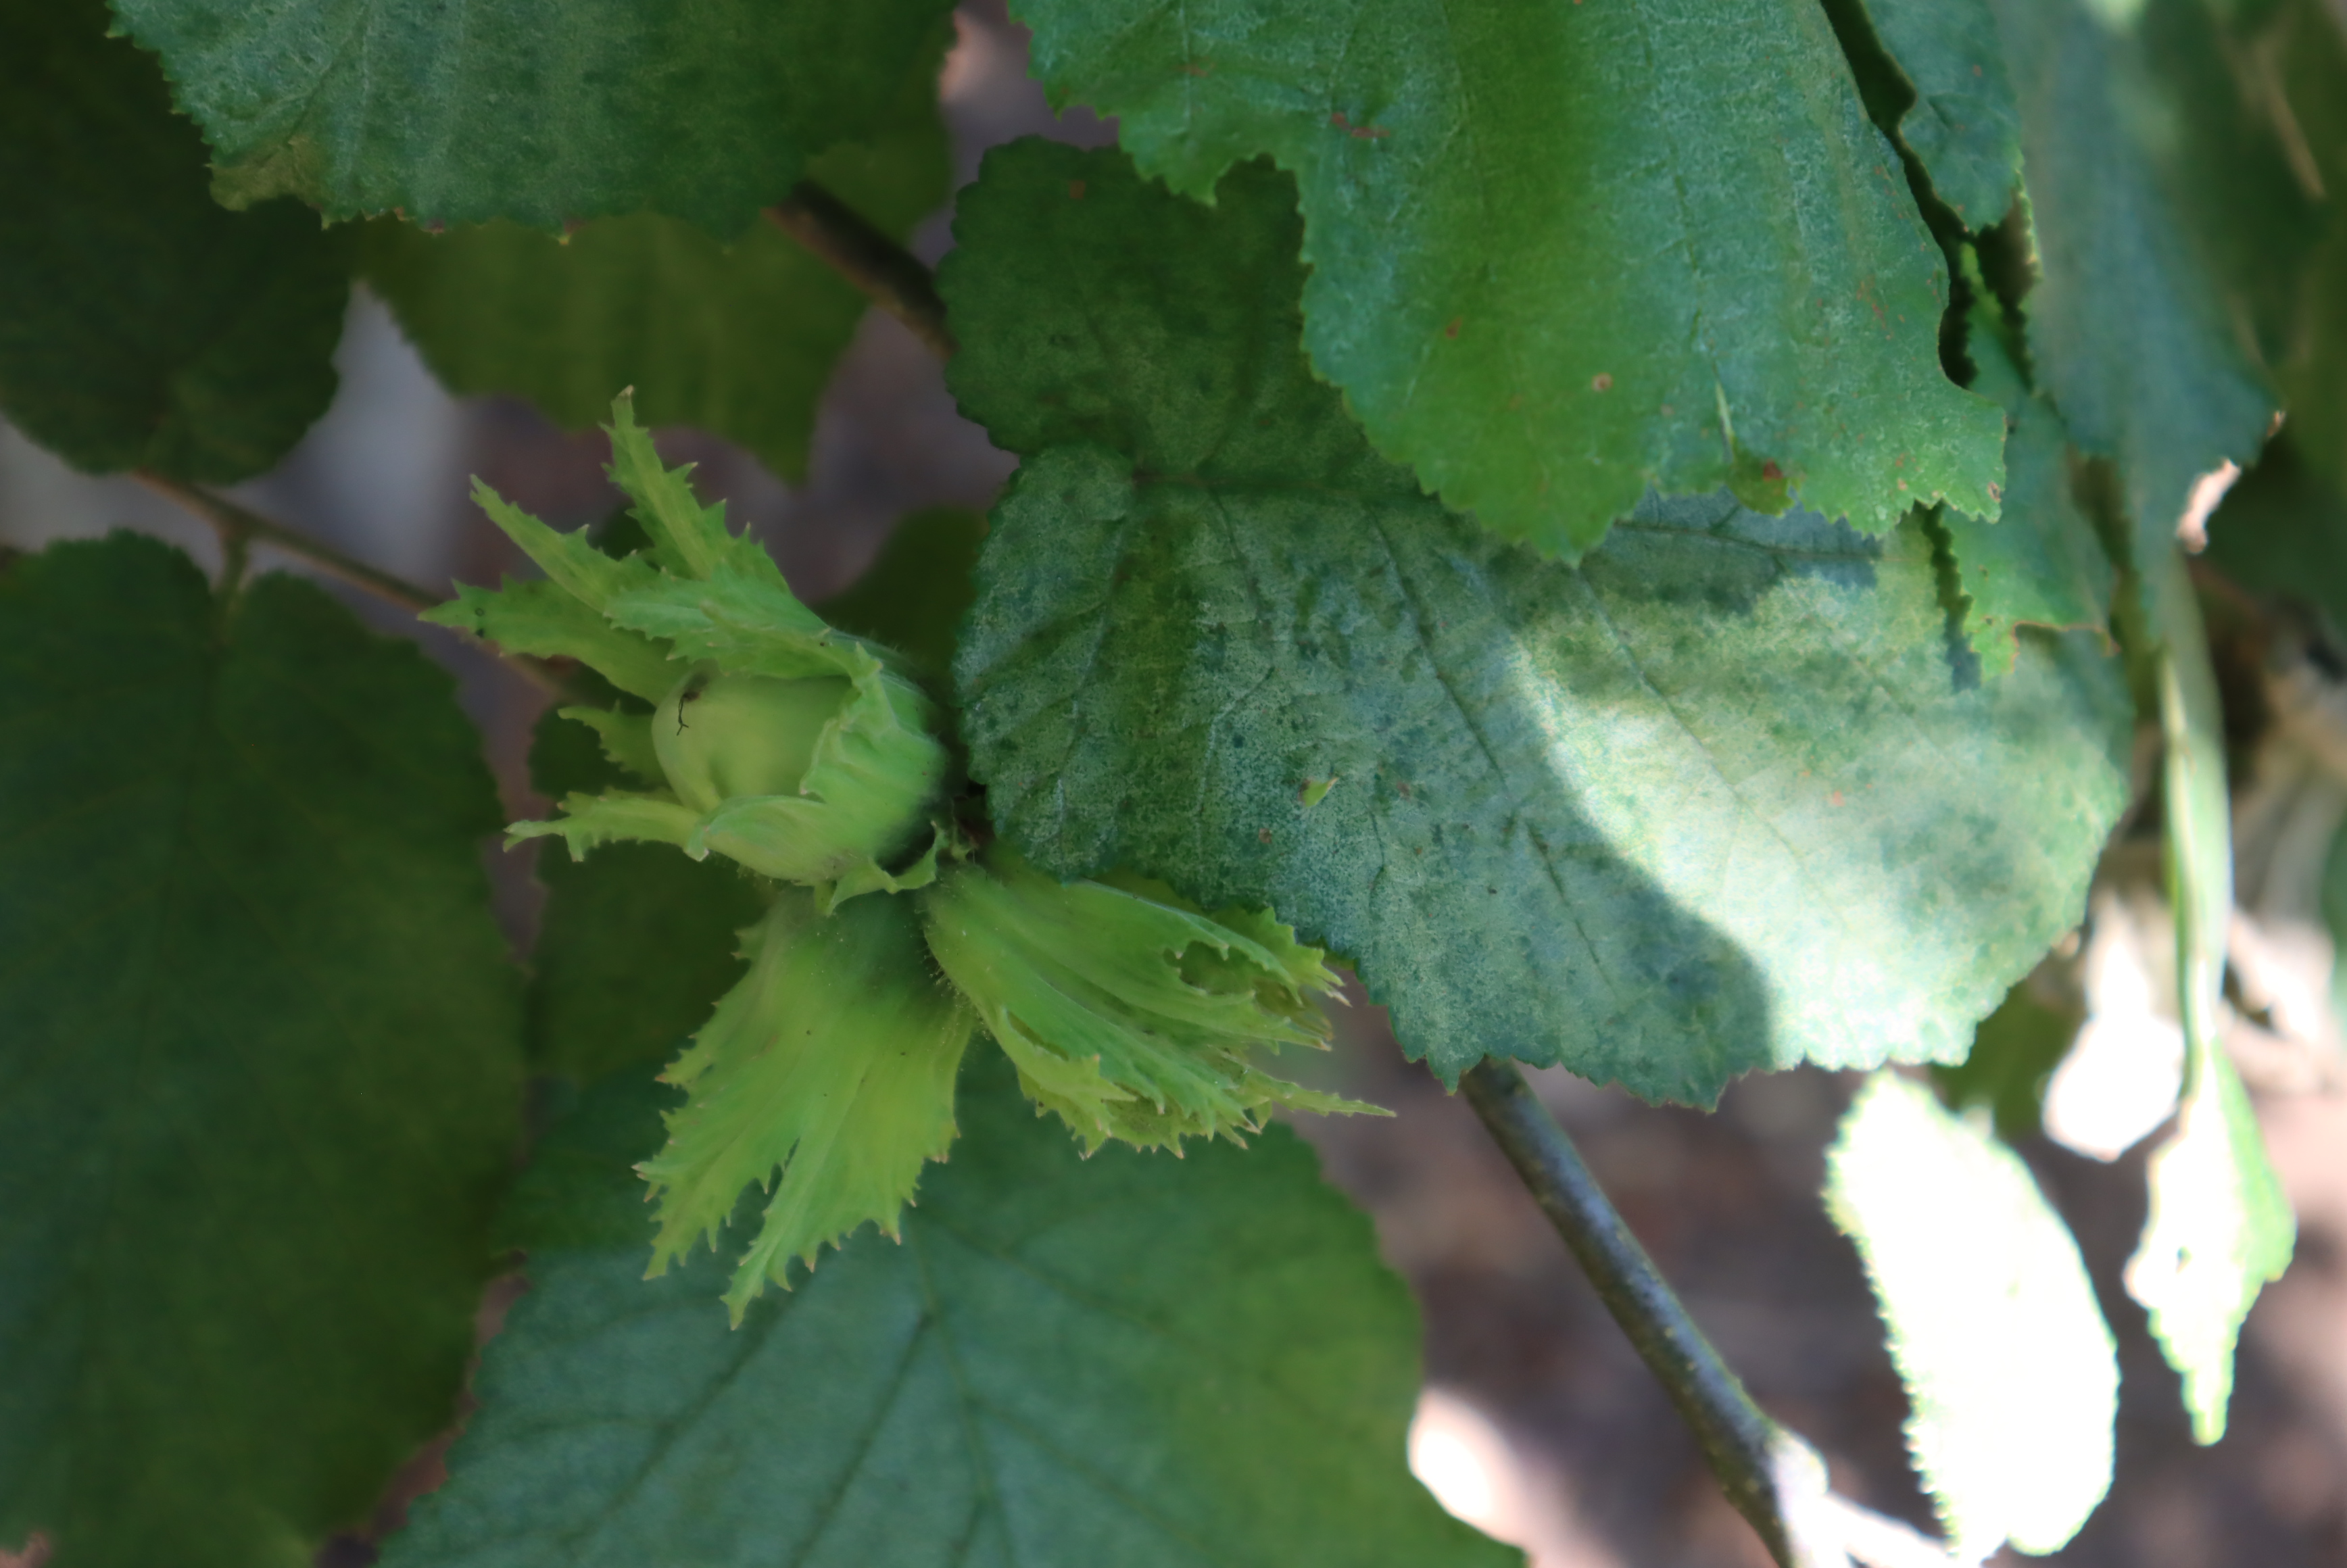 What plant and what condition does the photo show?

hazel, healthy
